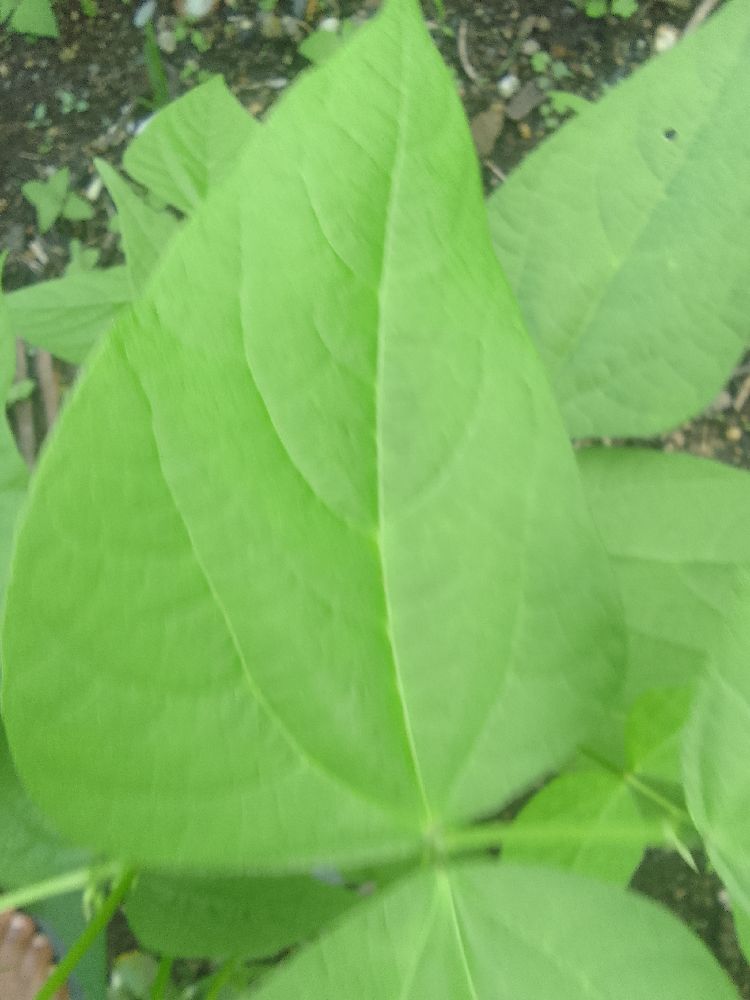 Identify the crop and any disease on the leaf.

common bean, healthy
